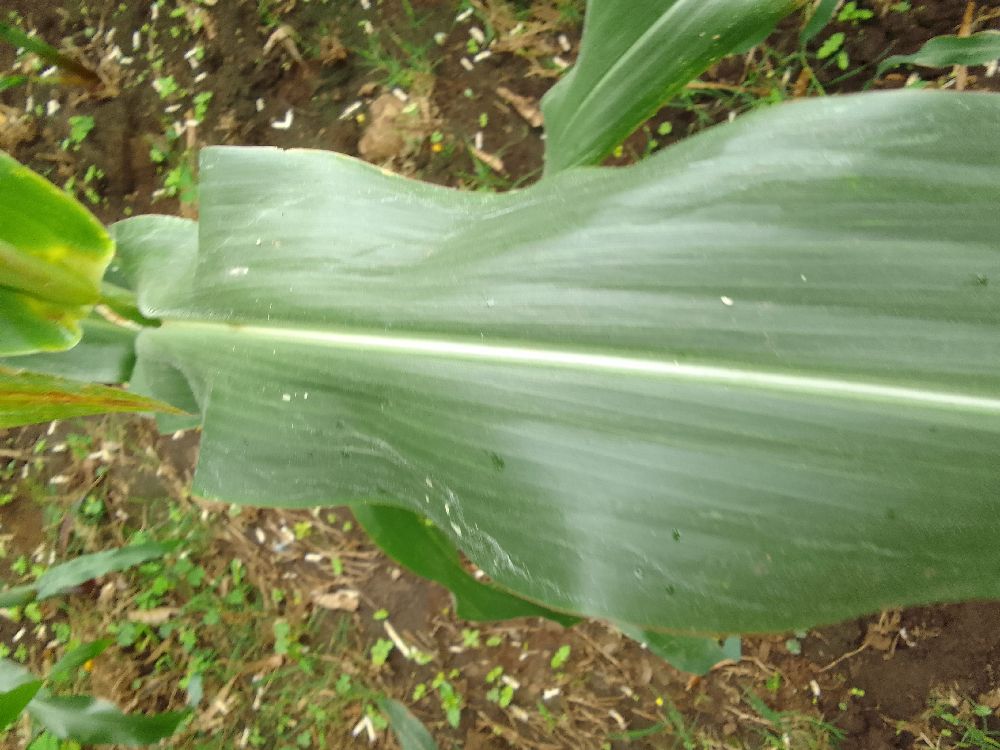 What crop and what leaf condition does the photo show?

maize, healthy
